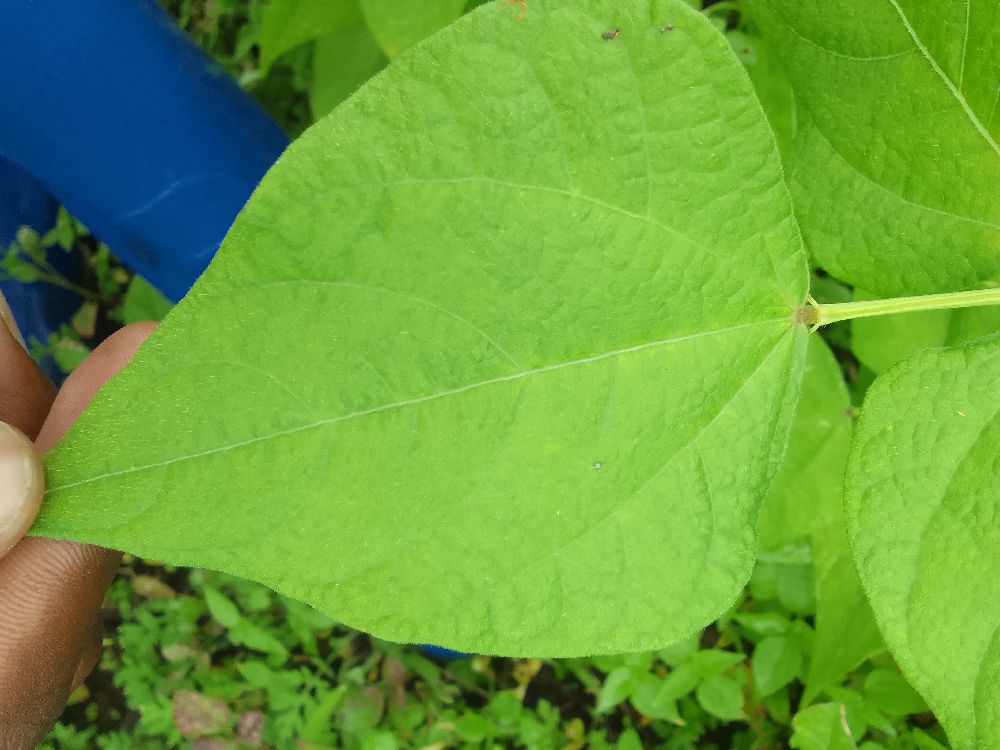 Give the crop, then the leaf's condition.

common bean, healthy
